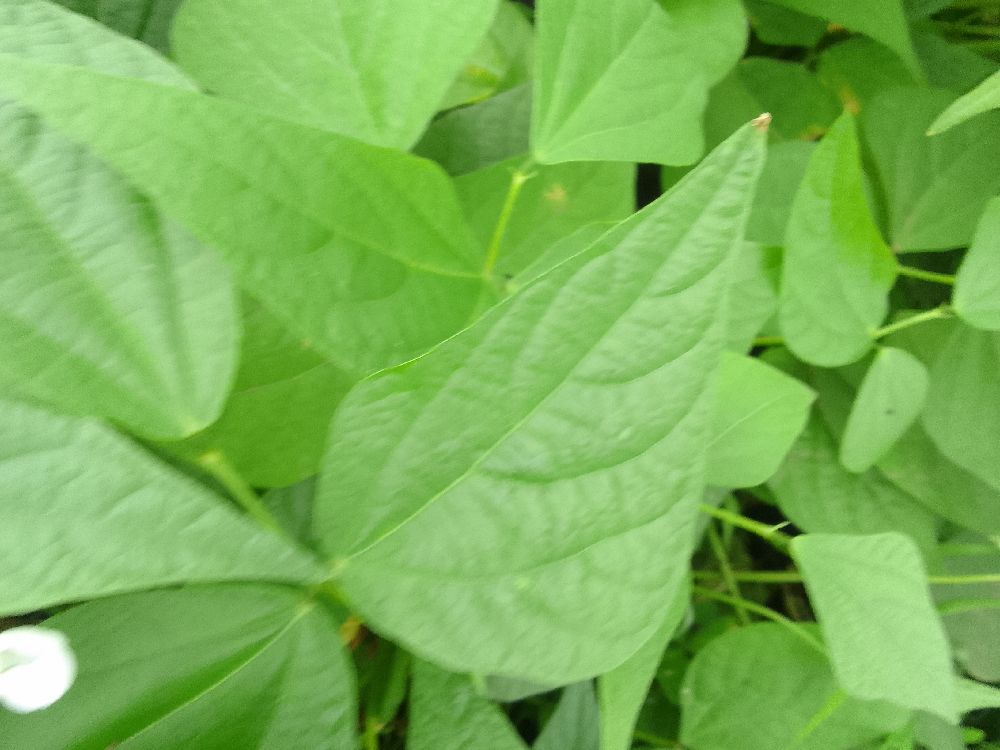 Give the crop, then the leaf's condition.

common bean, healthy
